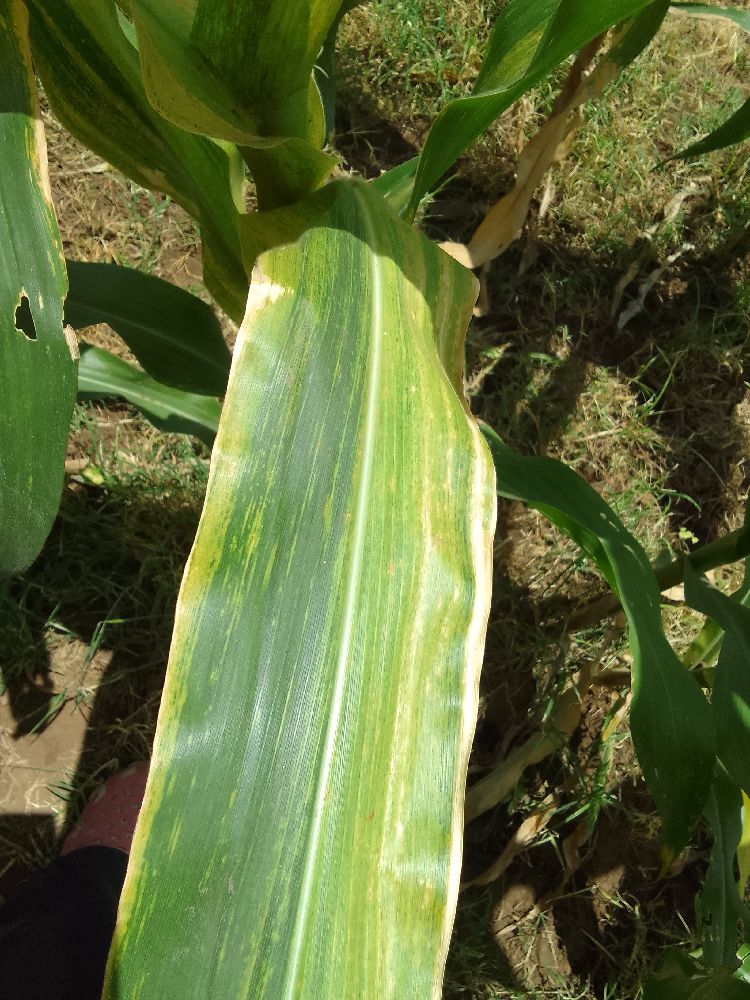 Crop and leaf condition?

maize, maize lethal necrosis
